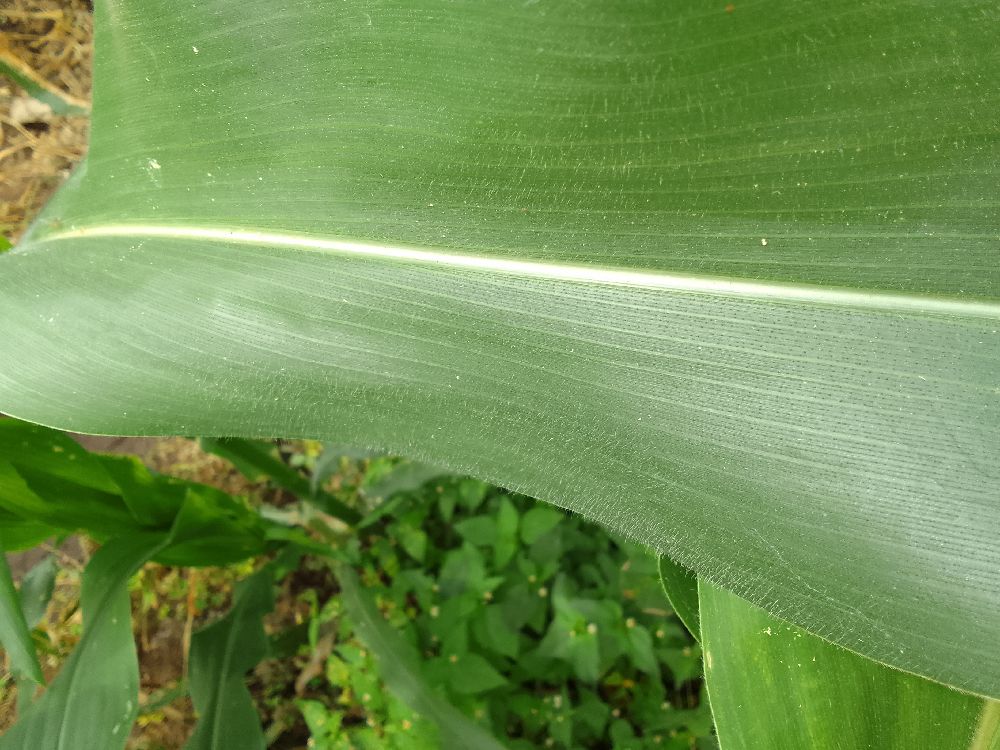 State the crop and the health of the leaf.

maize, healthy
